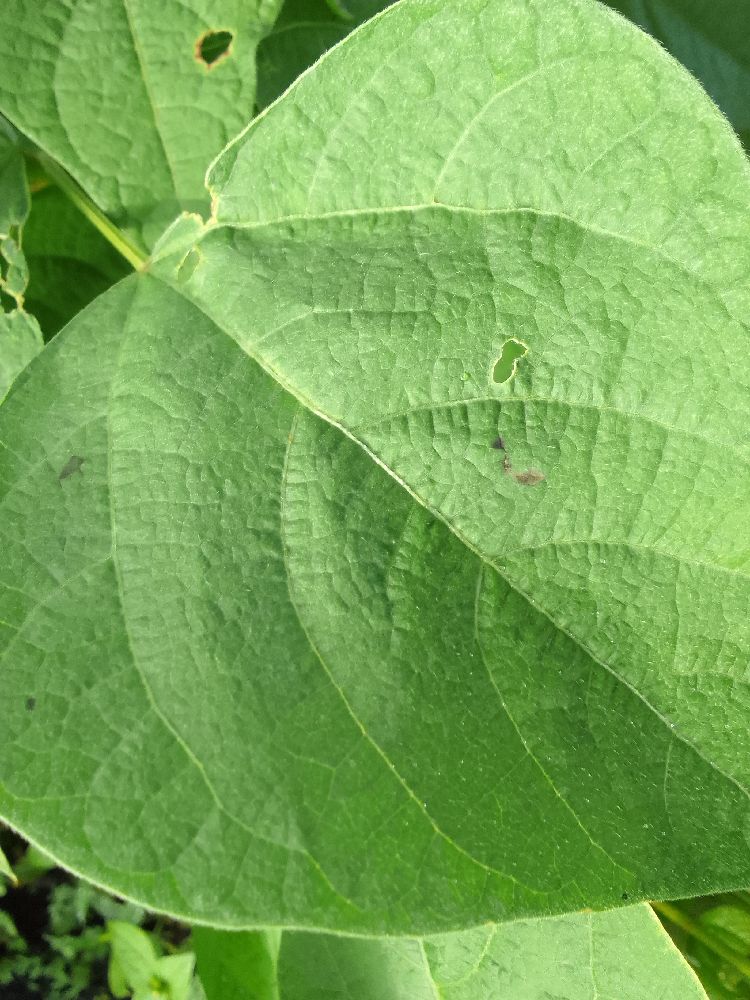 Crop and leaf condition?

common bean, healthy
